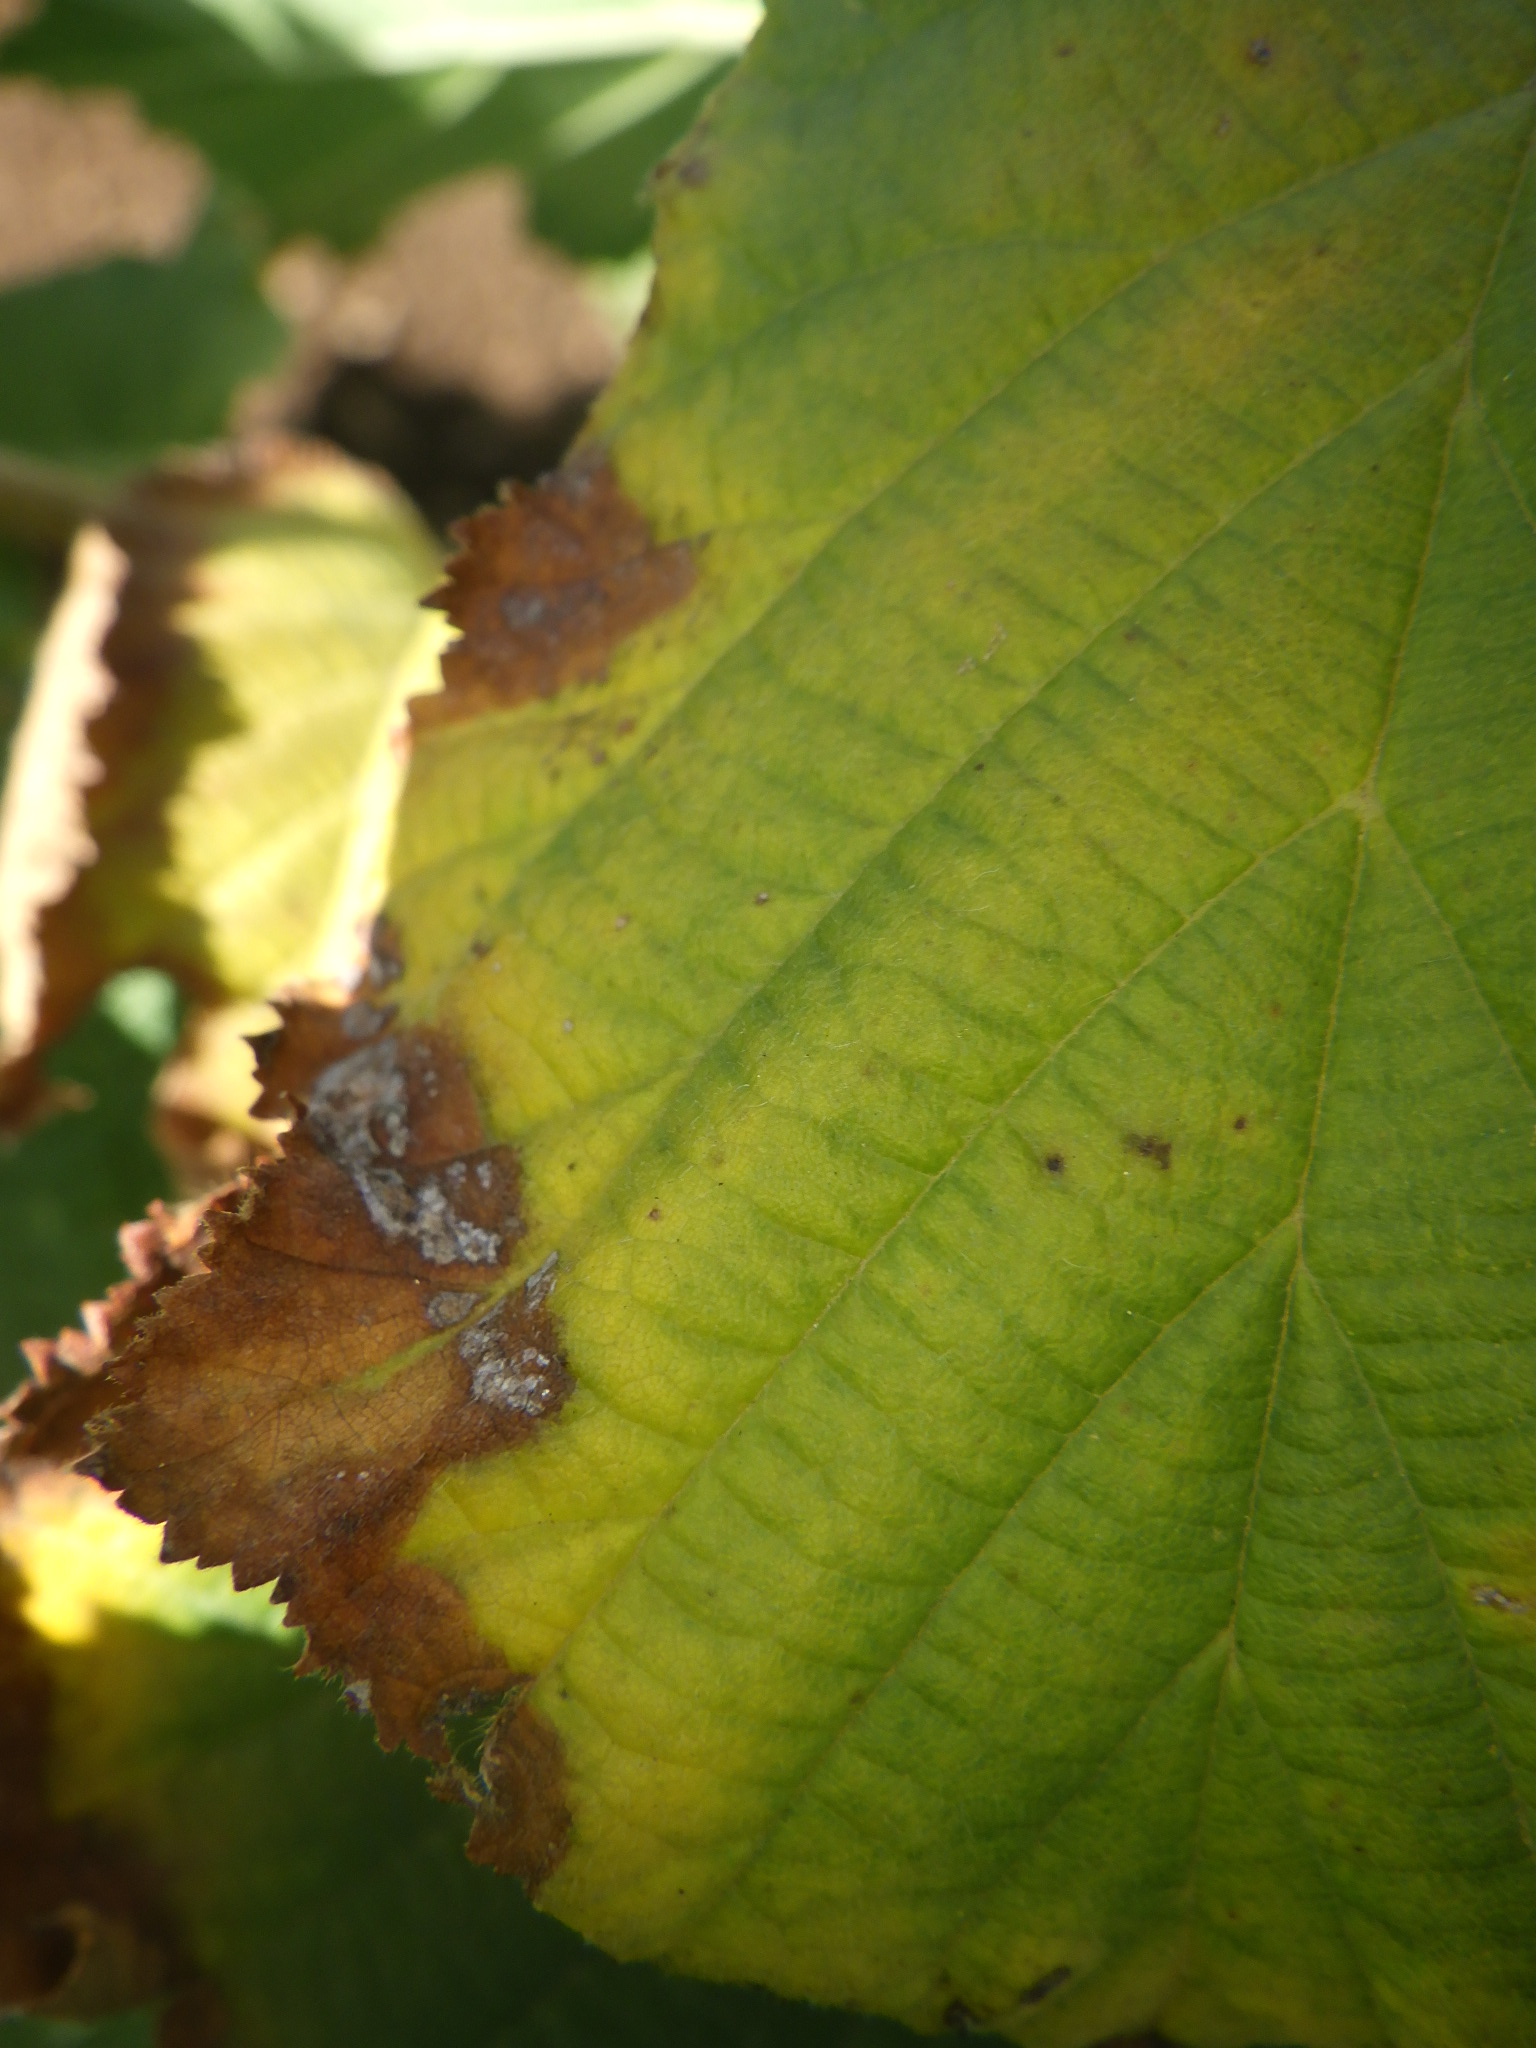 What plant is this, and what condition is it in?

hazel, bacterial spot, sunburn
